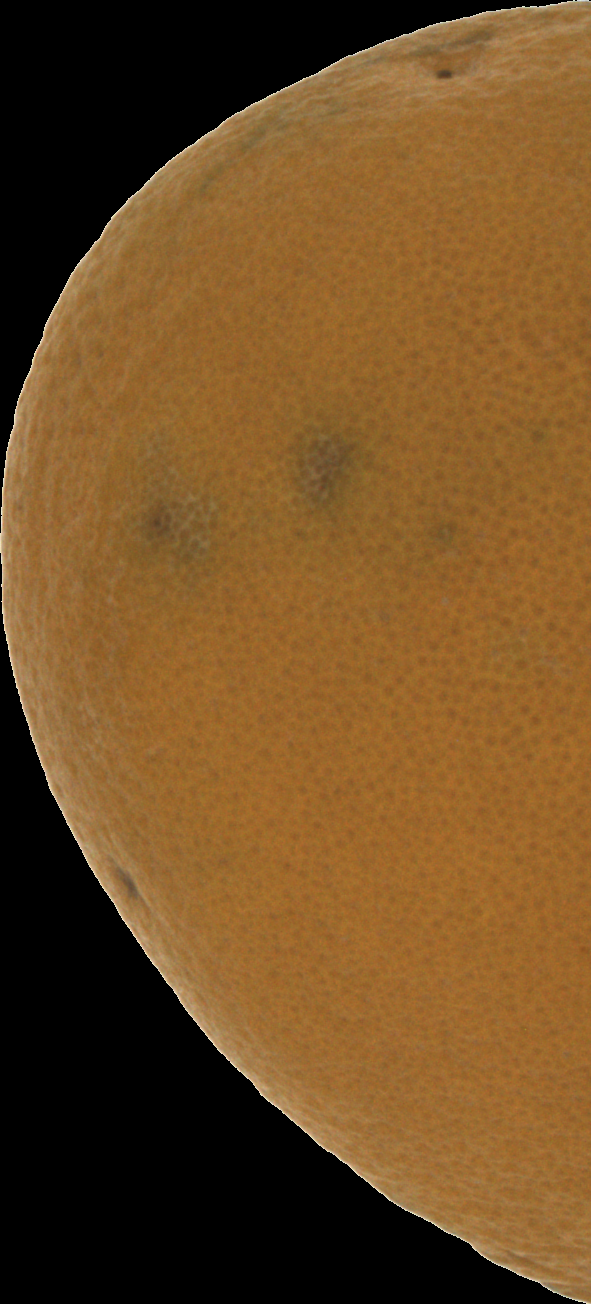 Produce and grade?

orange, bad
